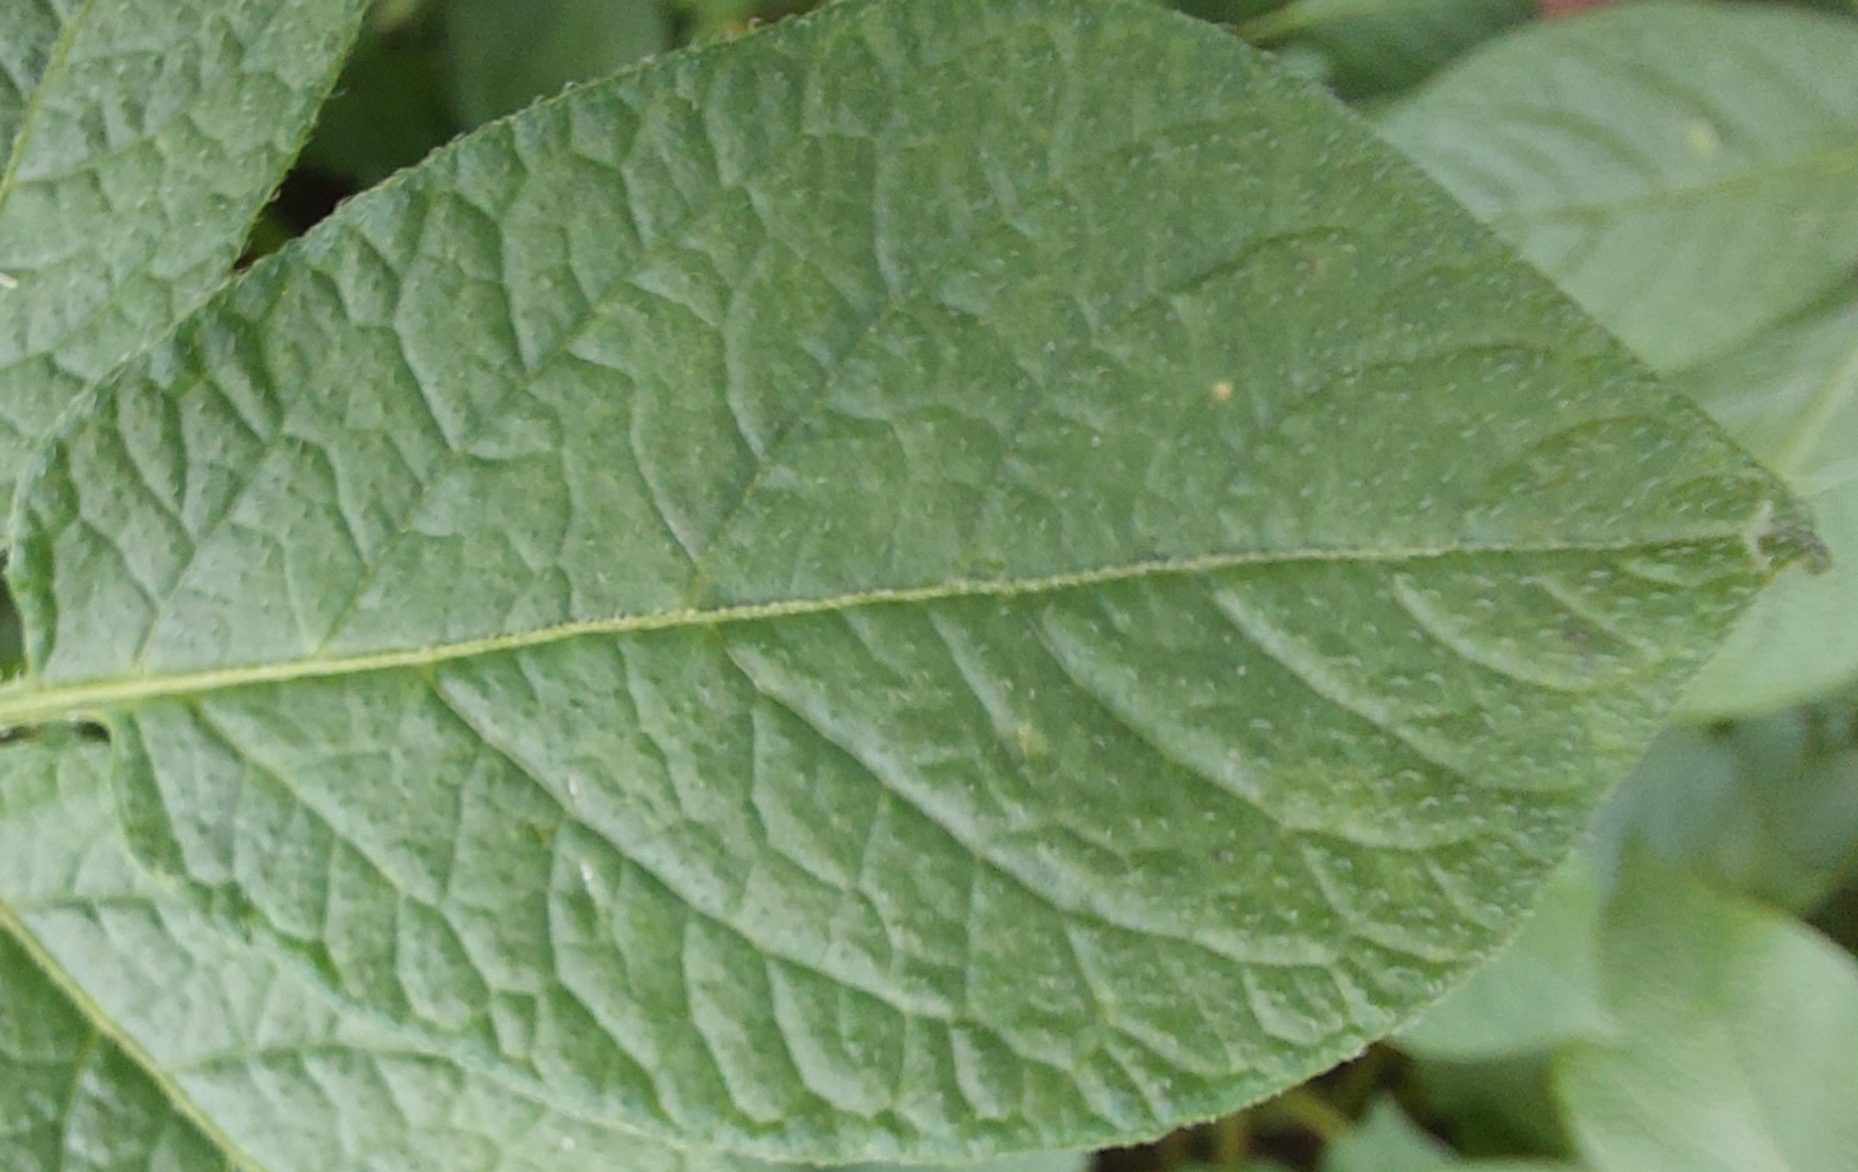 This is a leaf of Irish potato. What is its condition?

healthy
